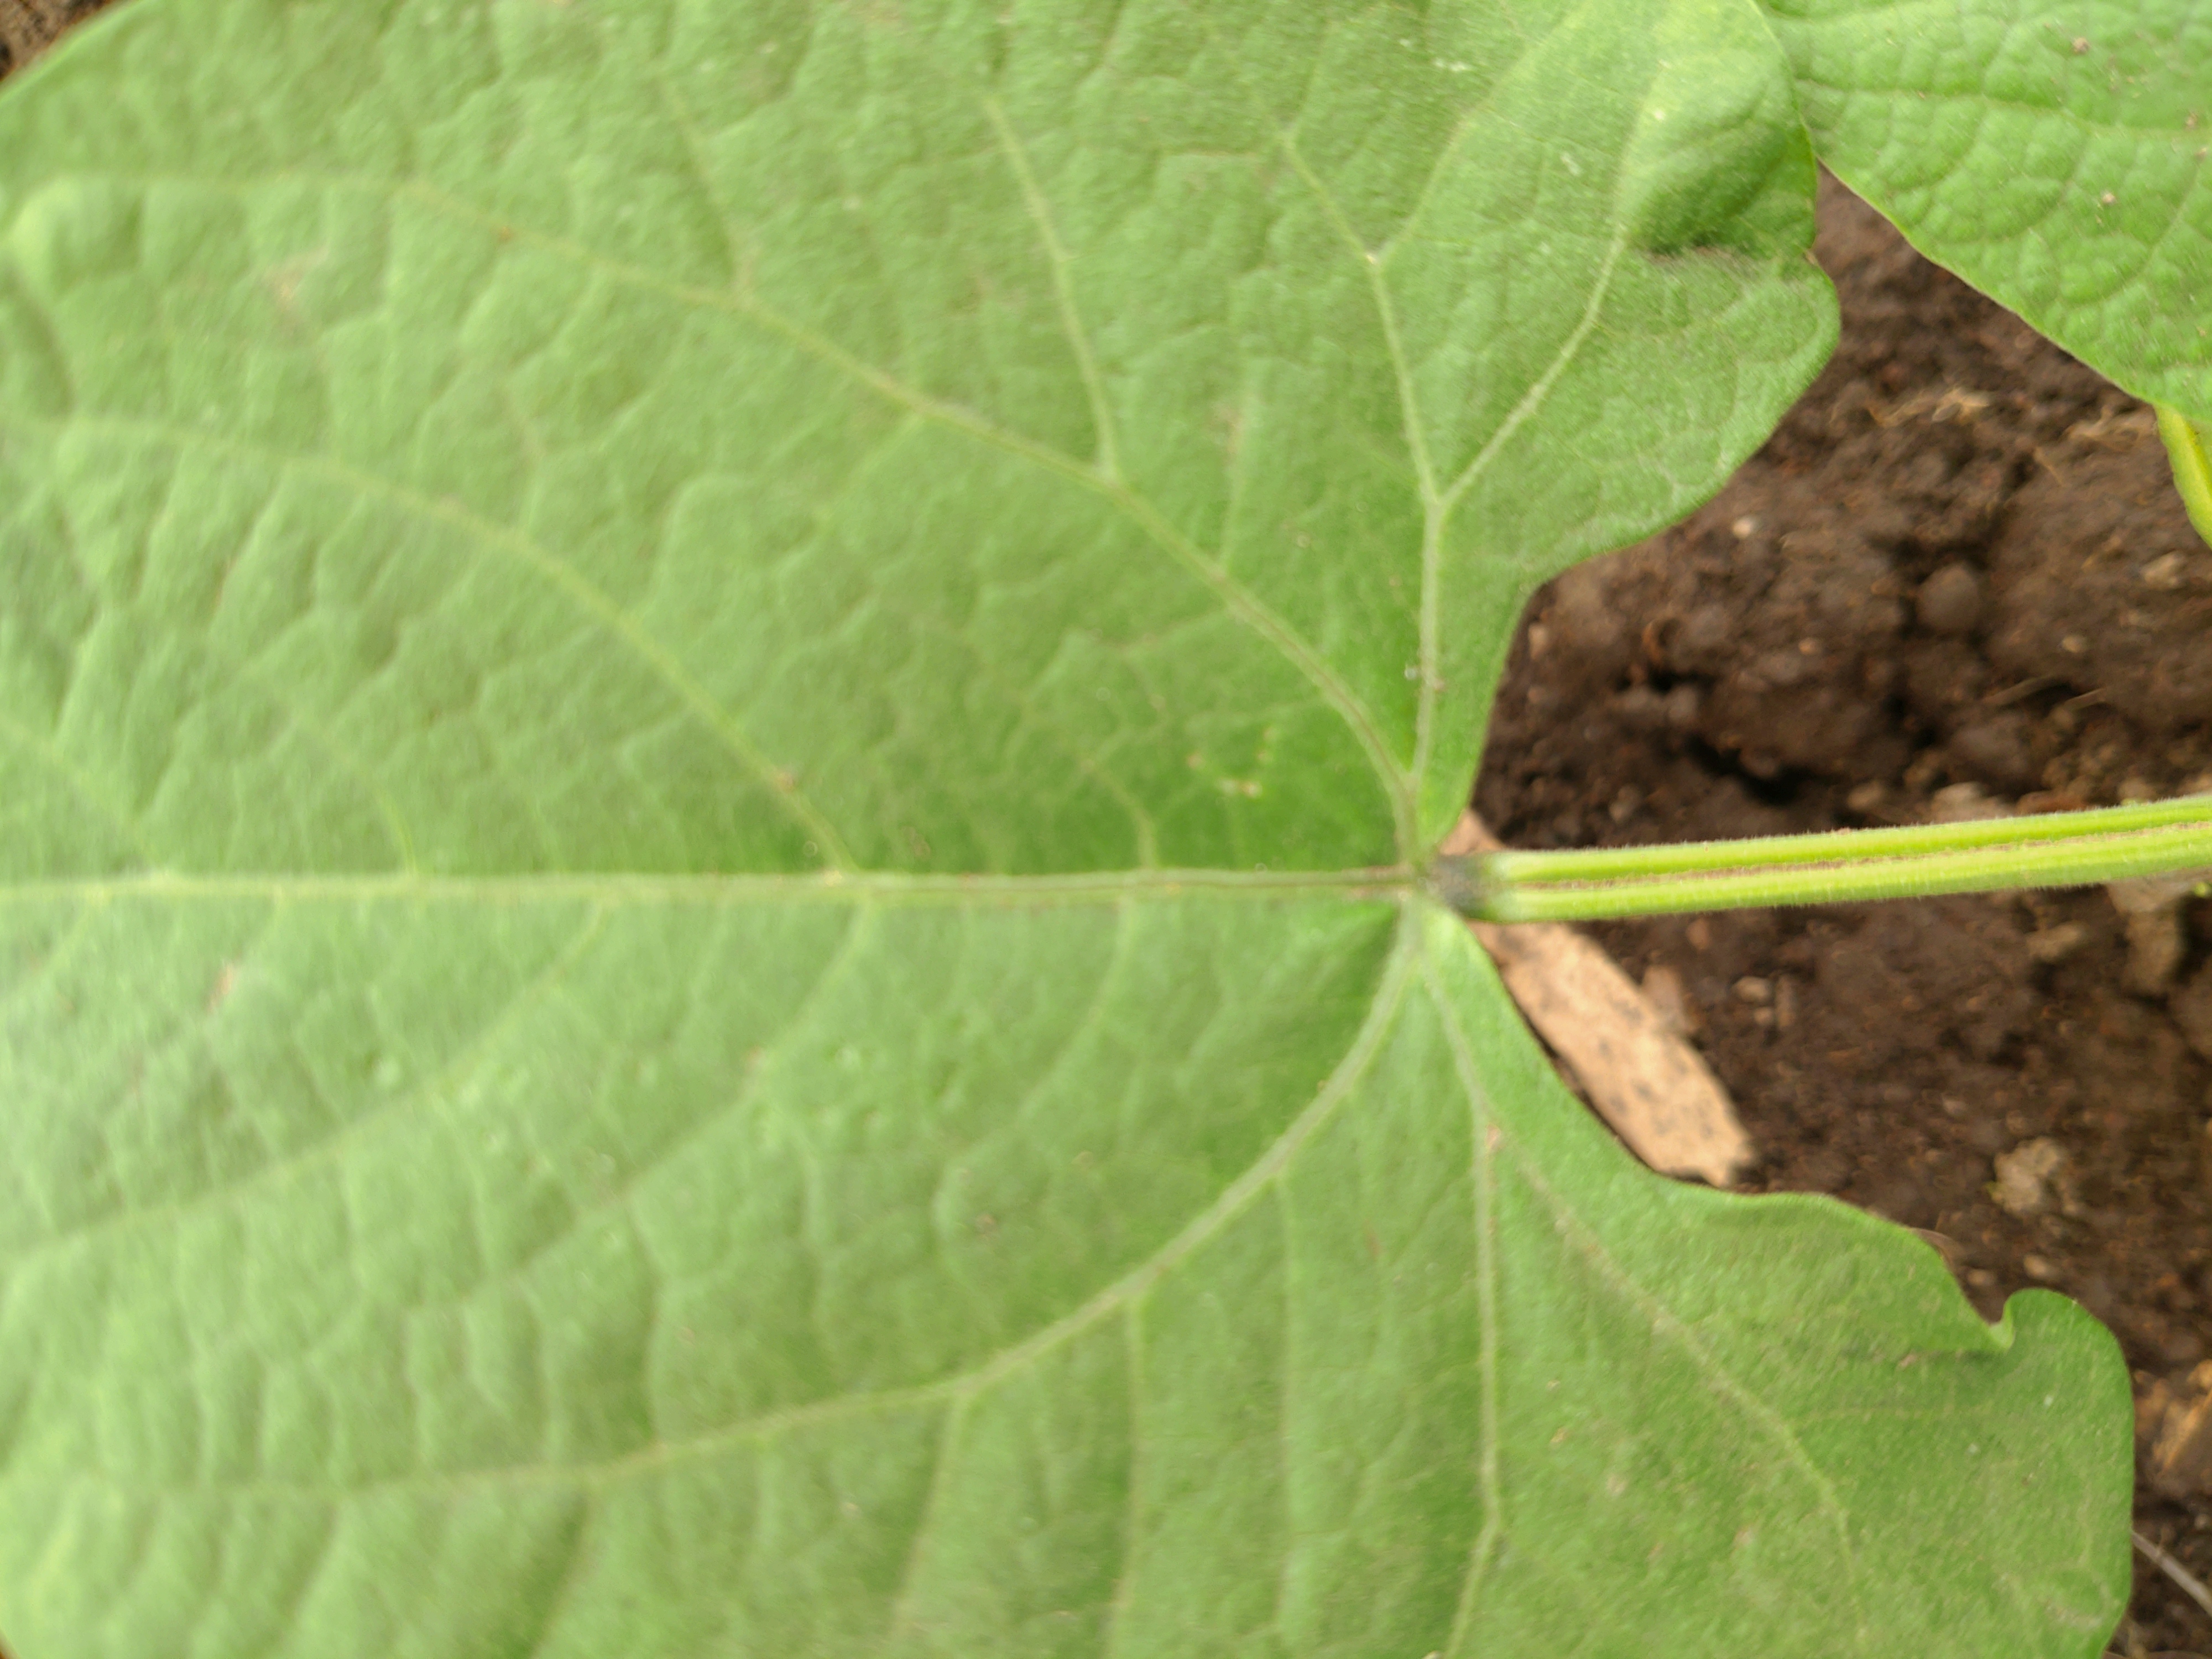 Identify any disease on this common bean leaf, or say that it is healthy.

healthy
